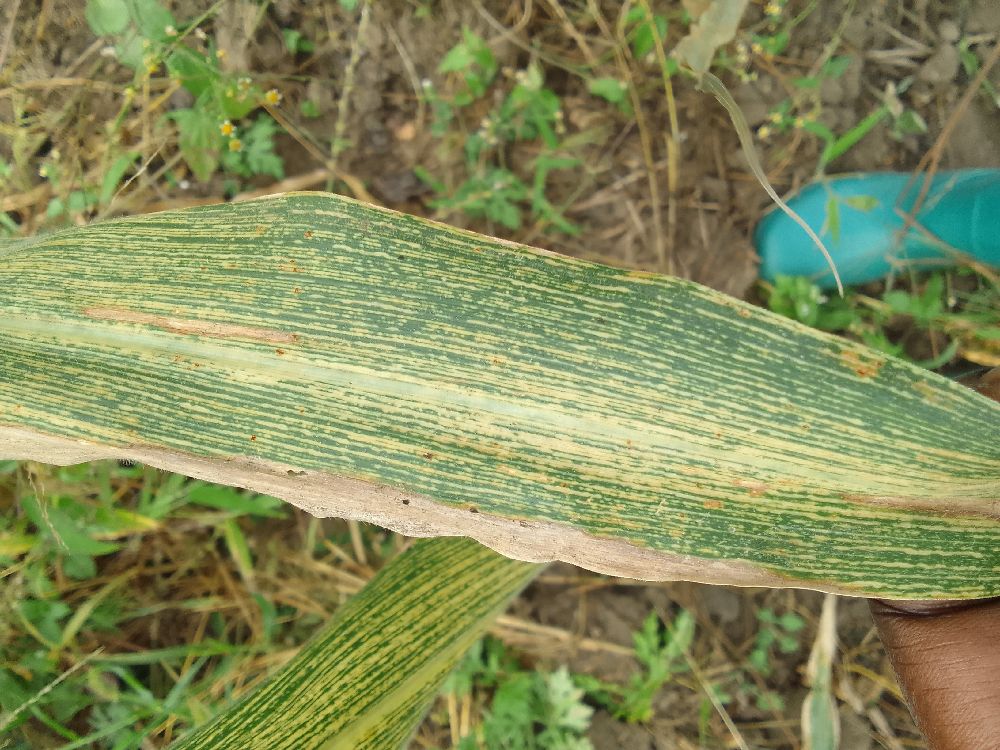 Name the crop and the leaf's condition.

maize, maize streak virus
